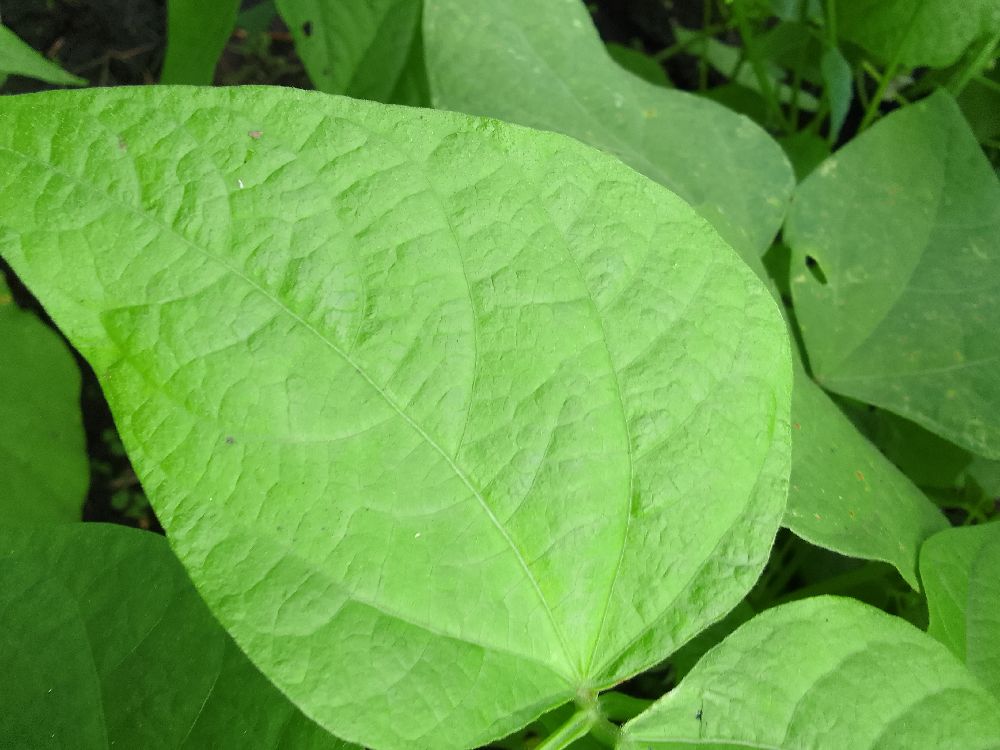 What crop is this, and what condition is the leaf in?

common bean, healthy
